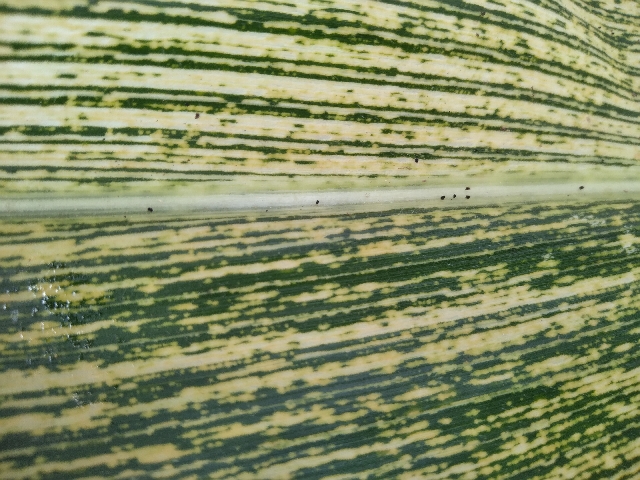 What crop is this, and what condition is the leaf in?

maize, maize streak virus
